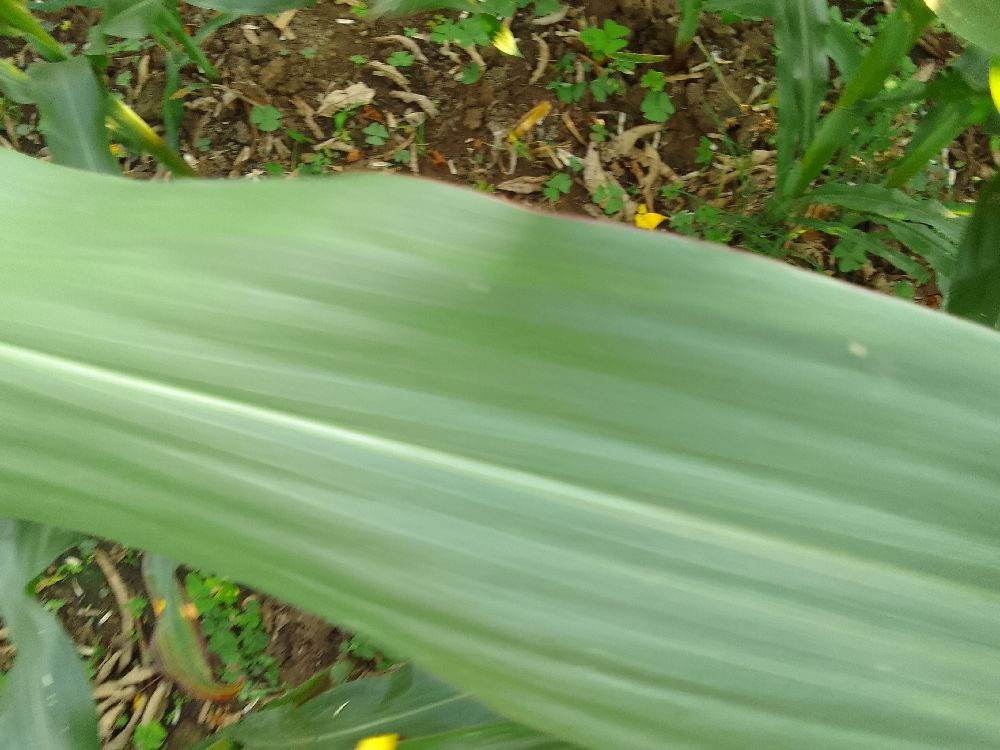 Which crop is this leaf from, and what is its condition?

maize, healthy
